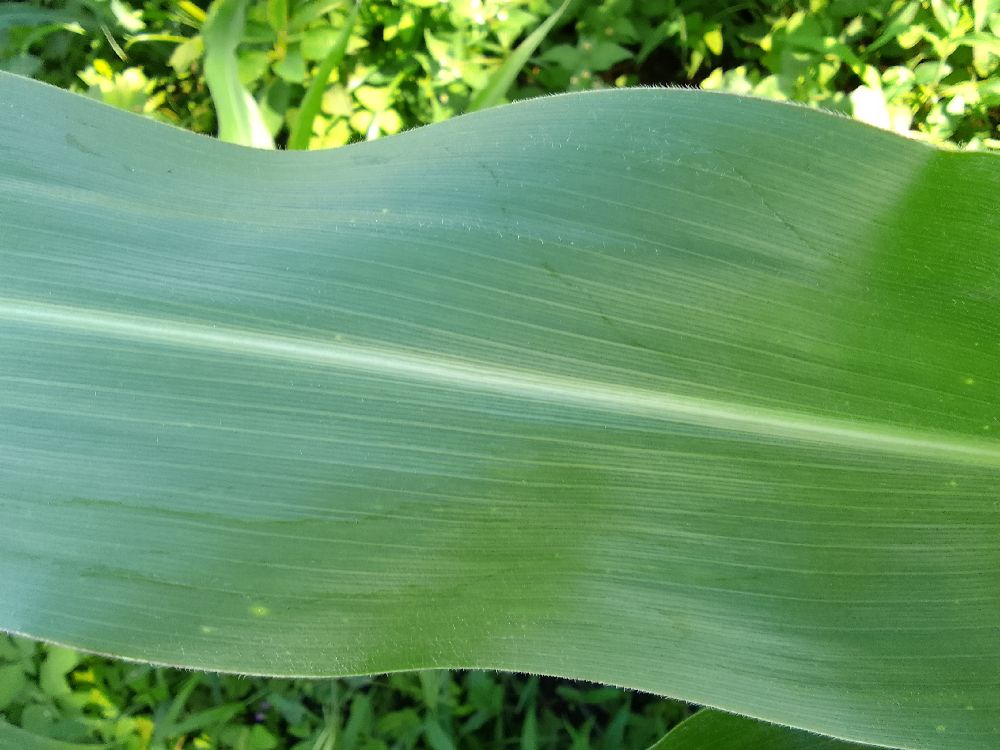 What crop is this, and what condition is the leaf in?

maize, healthy
